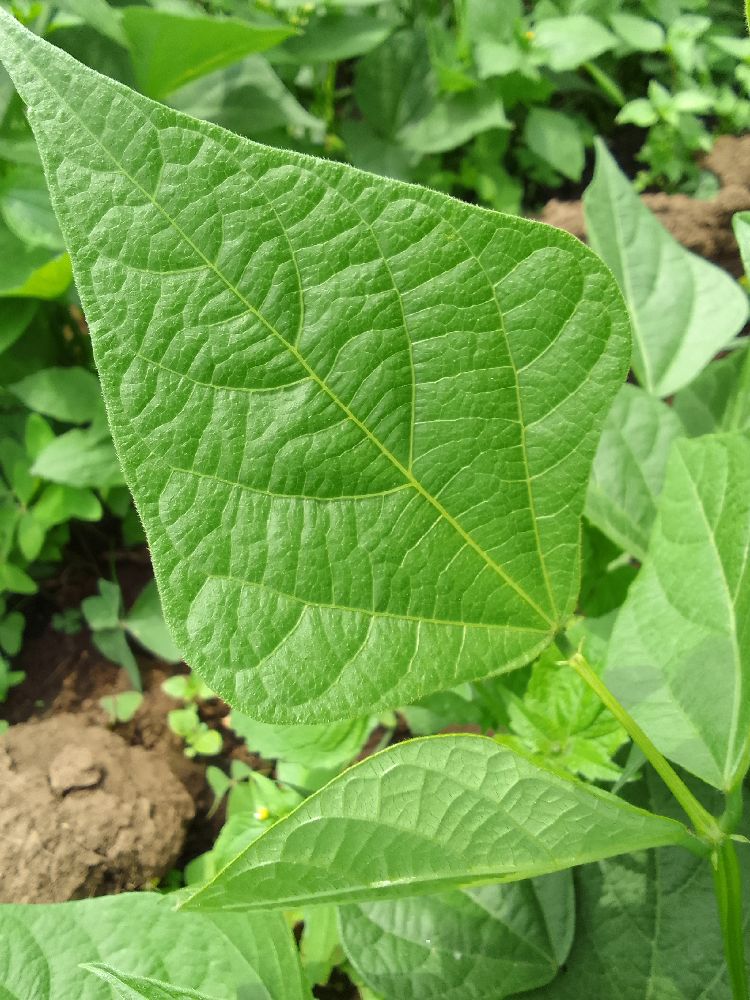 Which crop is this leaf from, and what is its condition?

common bean, healthy
